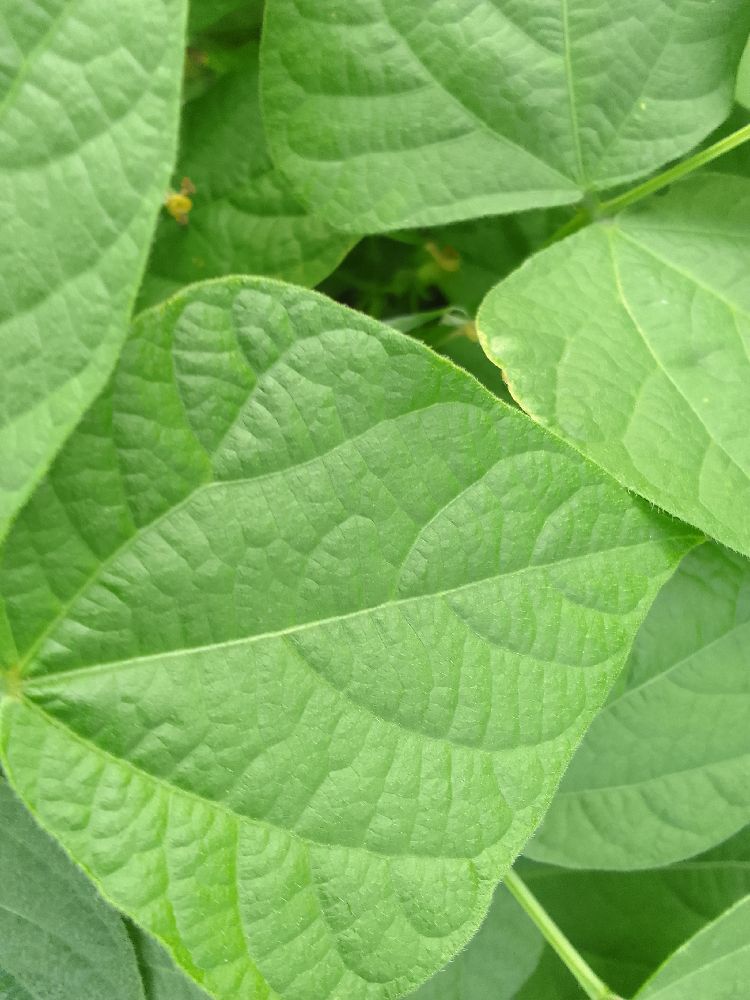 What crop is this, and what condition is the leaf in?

common bean, healthy
